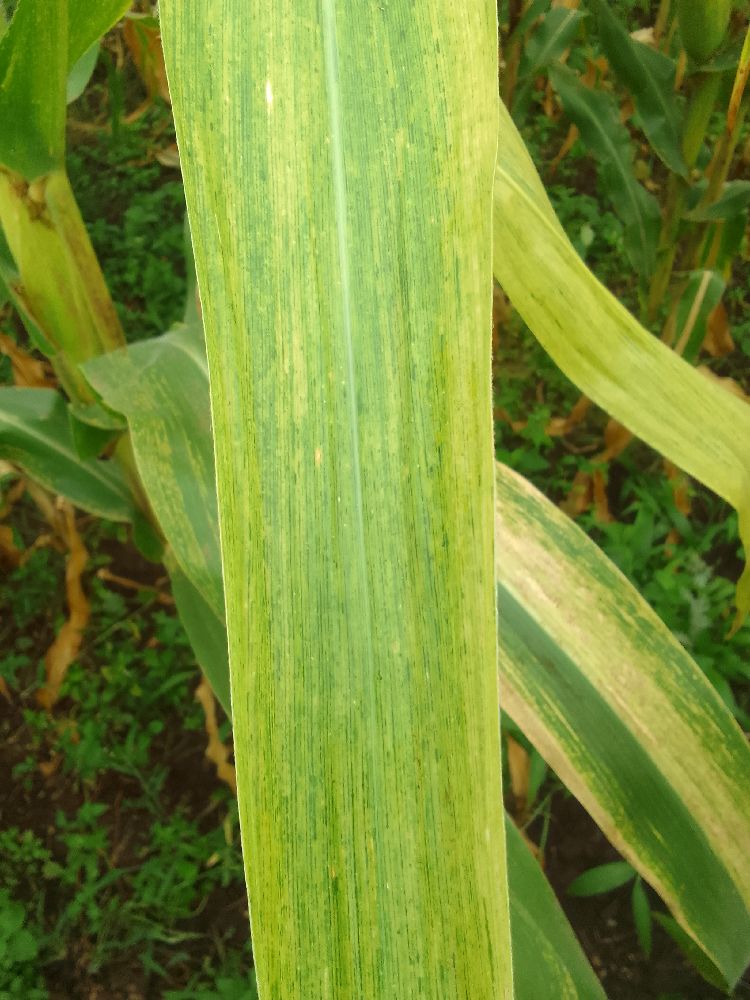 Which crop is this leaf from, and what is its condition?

maize, maize lethal necrosis
